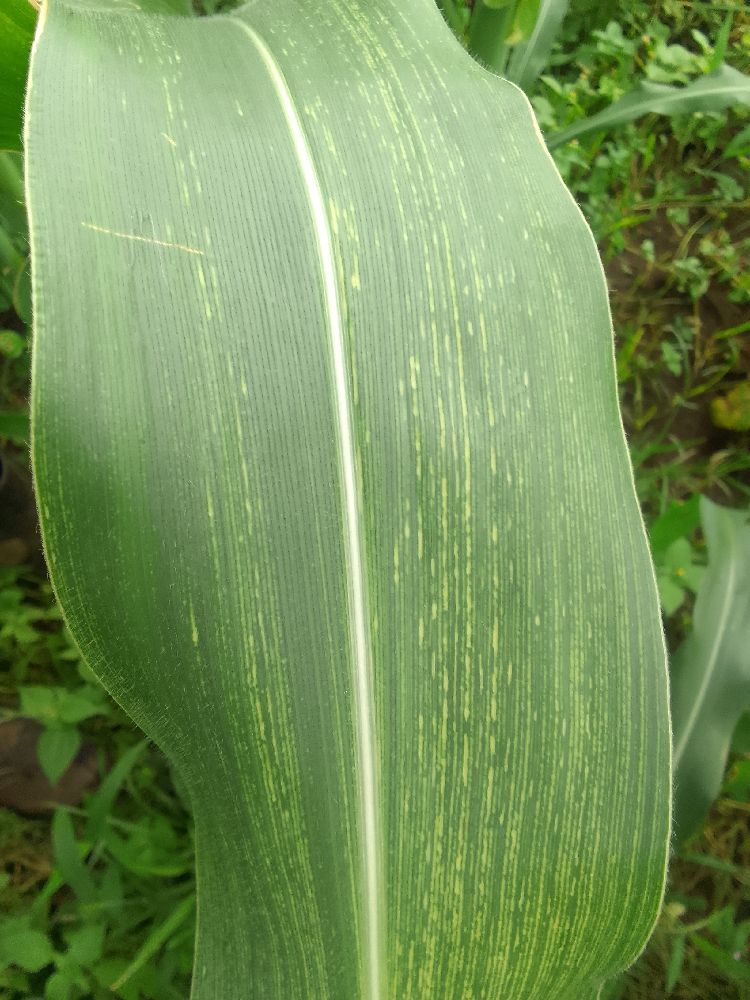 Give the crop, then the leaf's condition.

maize, maize streak virus
